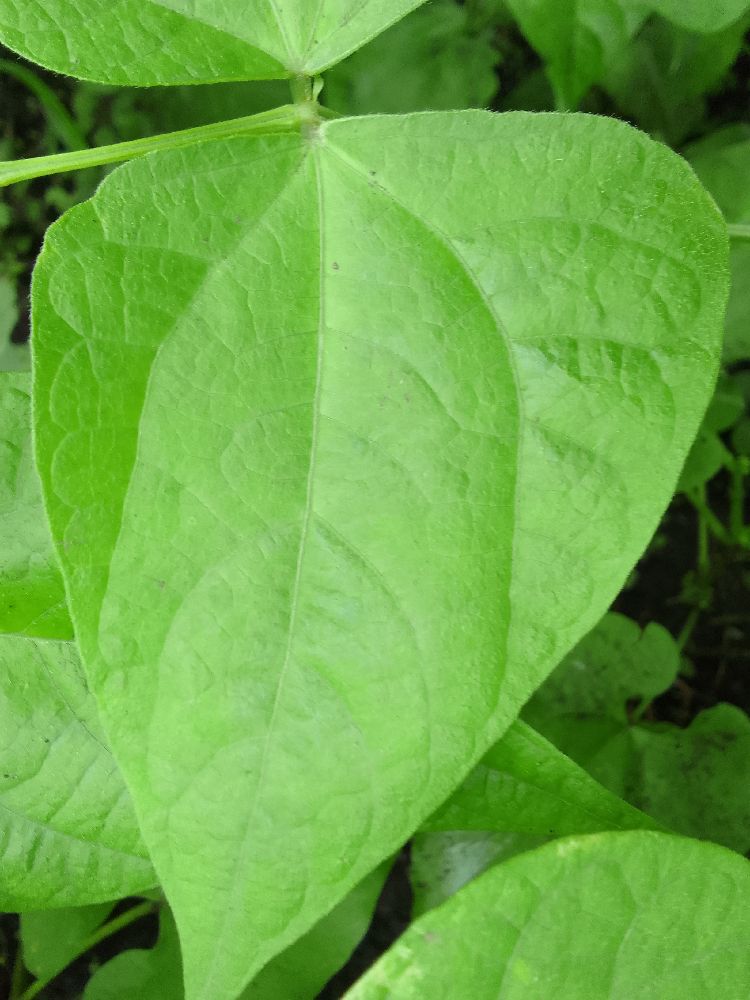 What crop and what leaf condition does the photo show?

common bean, healthy
